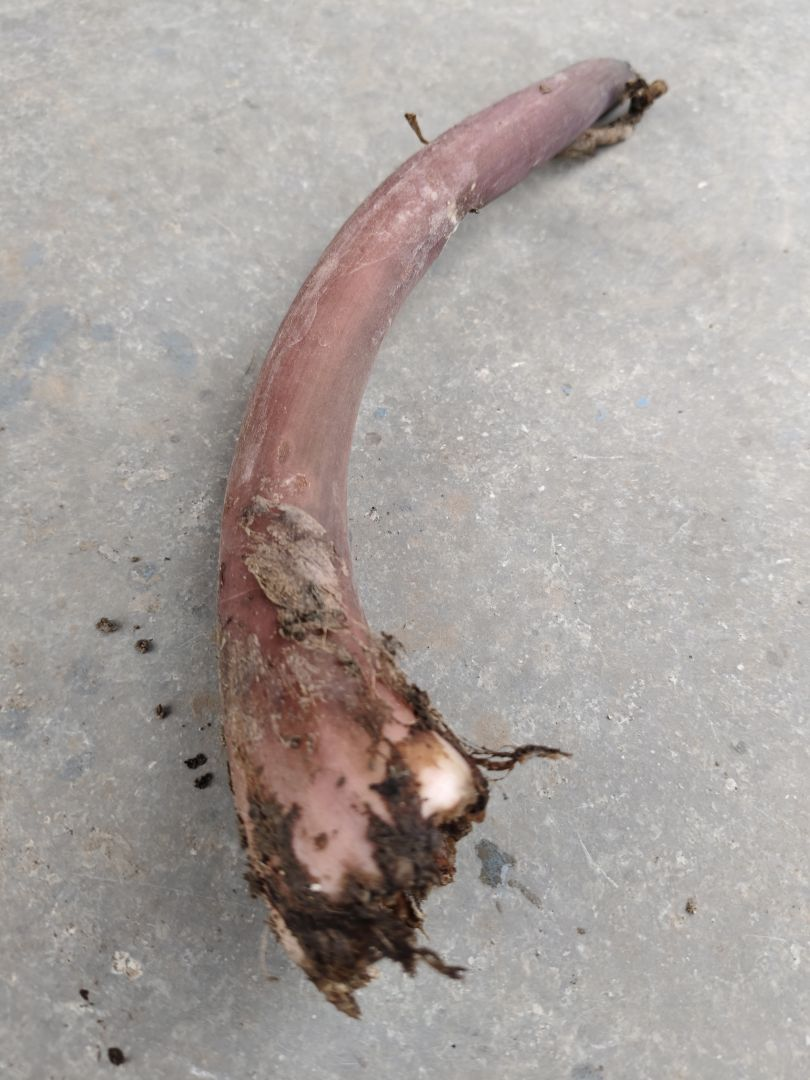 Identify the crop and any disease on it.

taro, root rot
